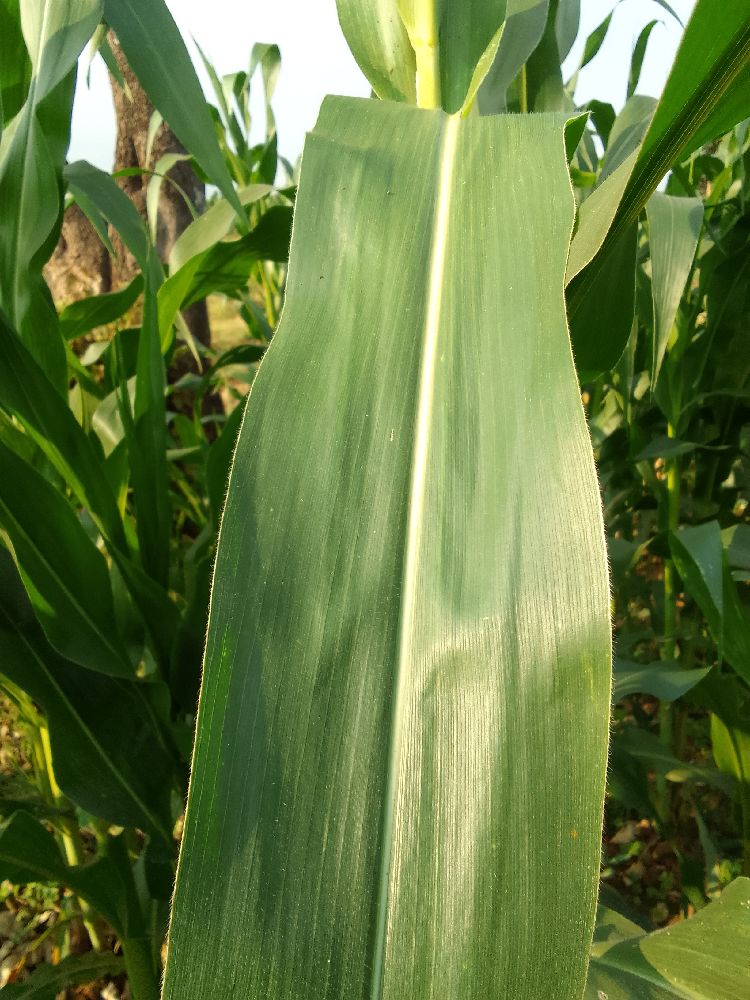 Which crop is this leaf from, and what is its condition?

maize, healthy
